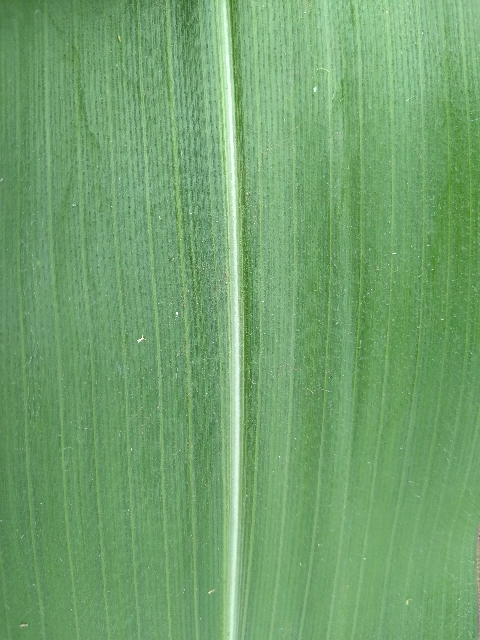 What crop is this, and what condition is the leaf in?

maize, healthy
